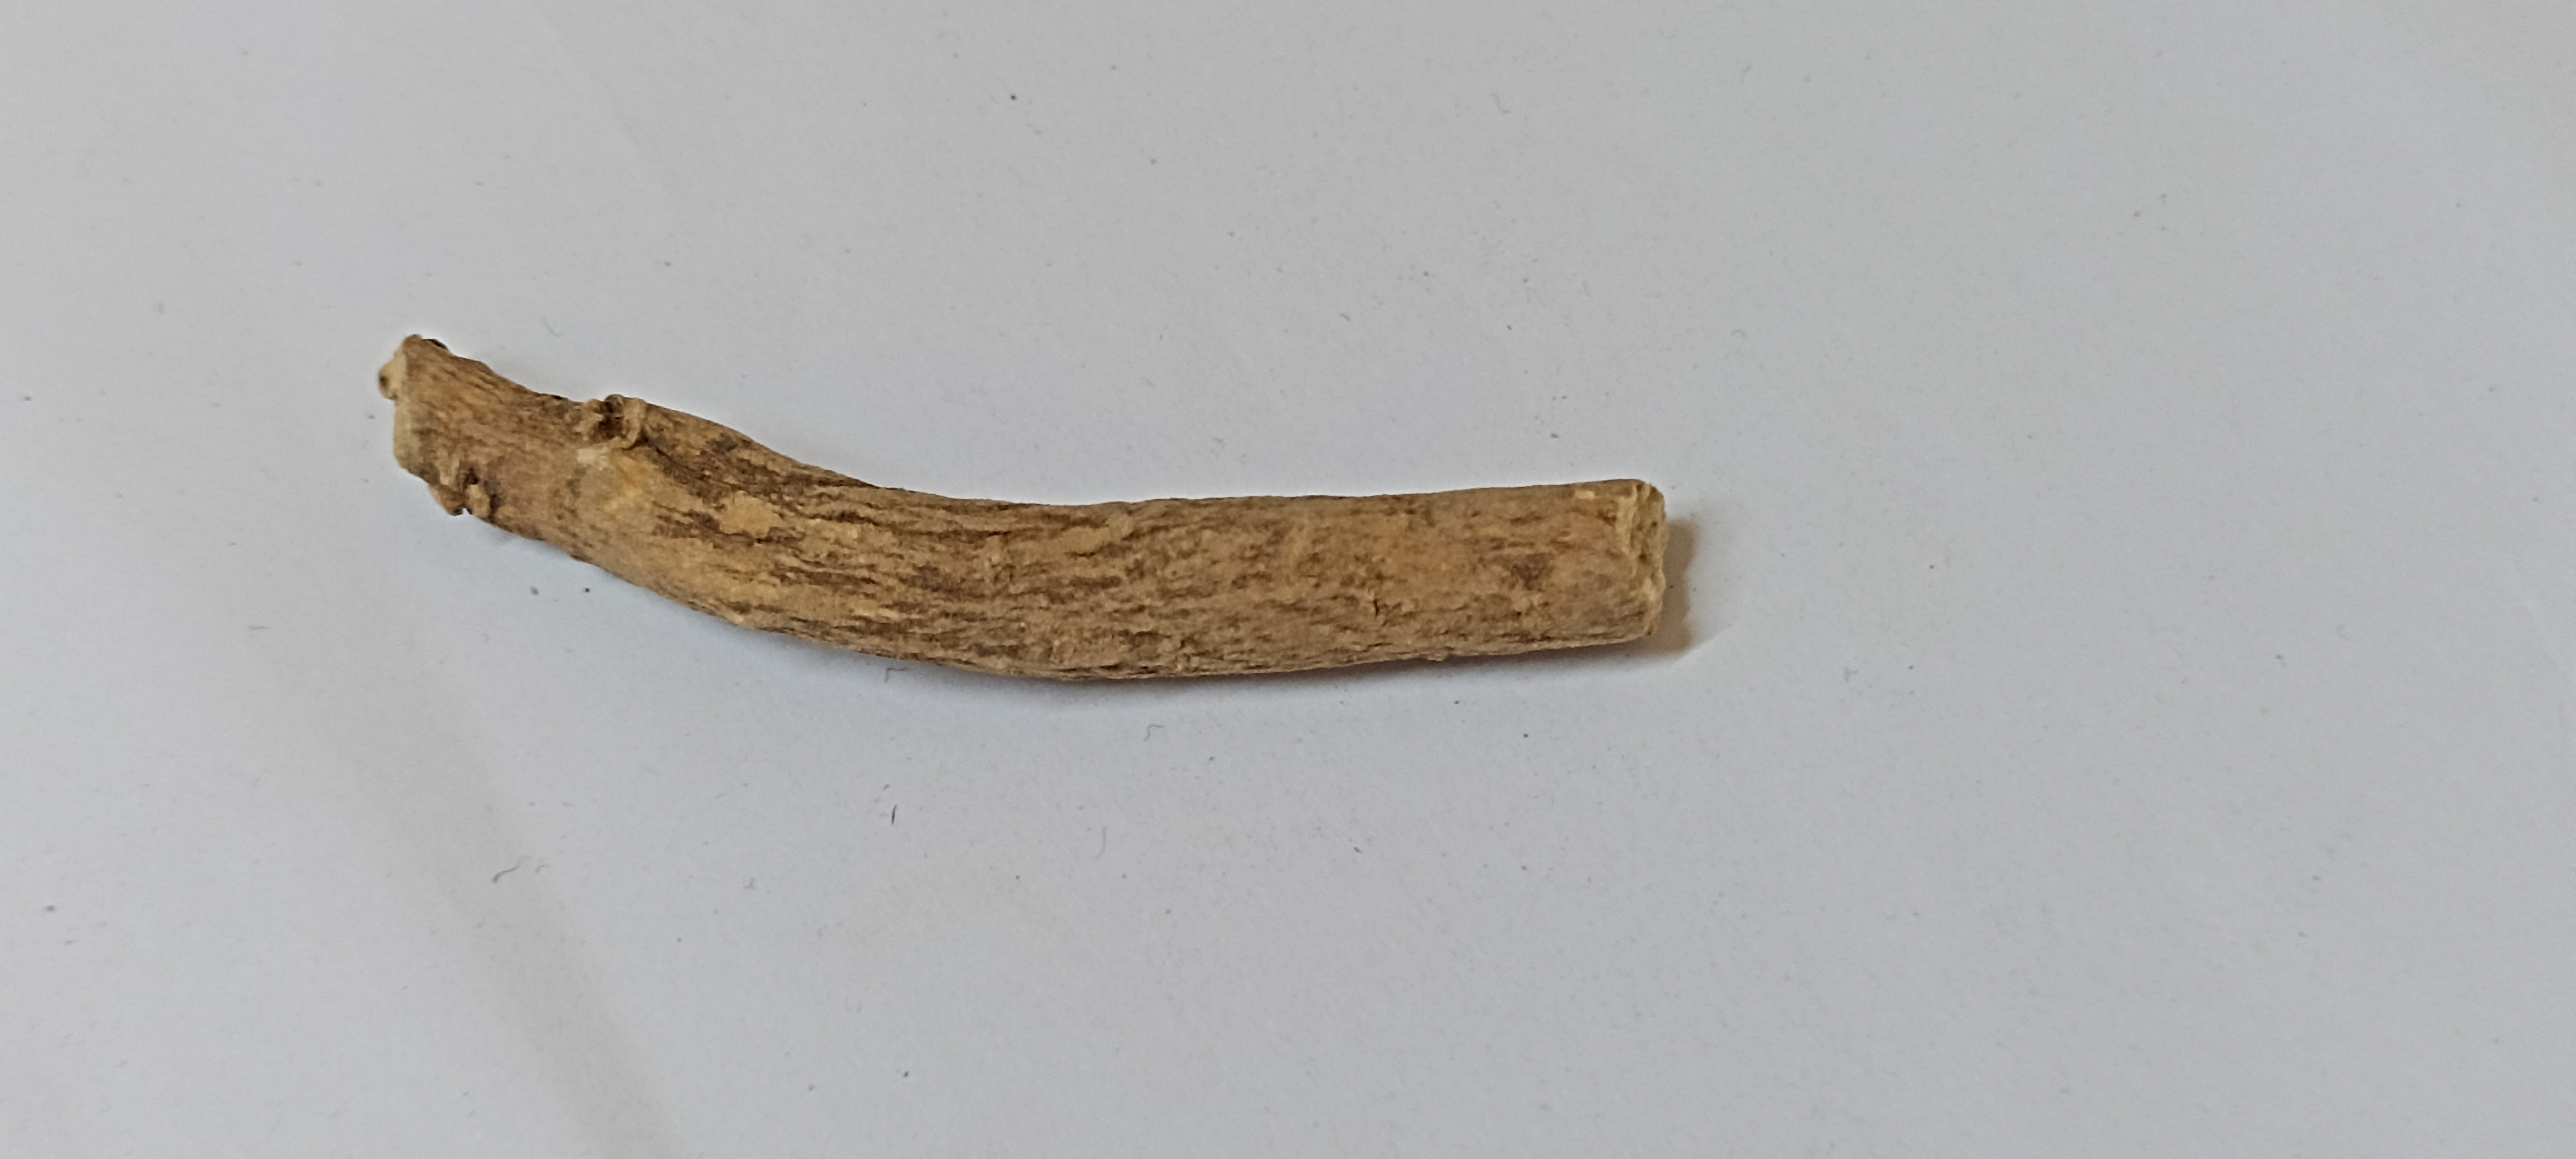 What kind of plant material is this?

ashwagandha
